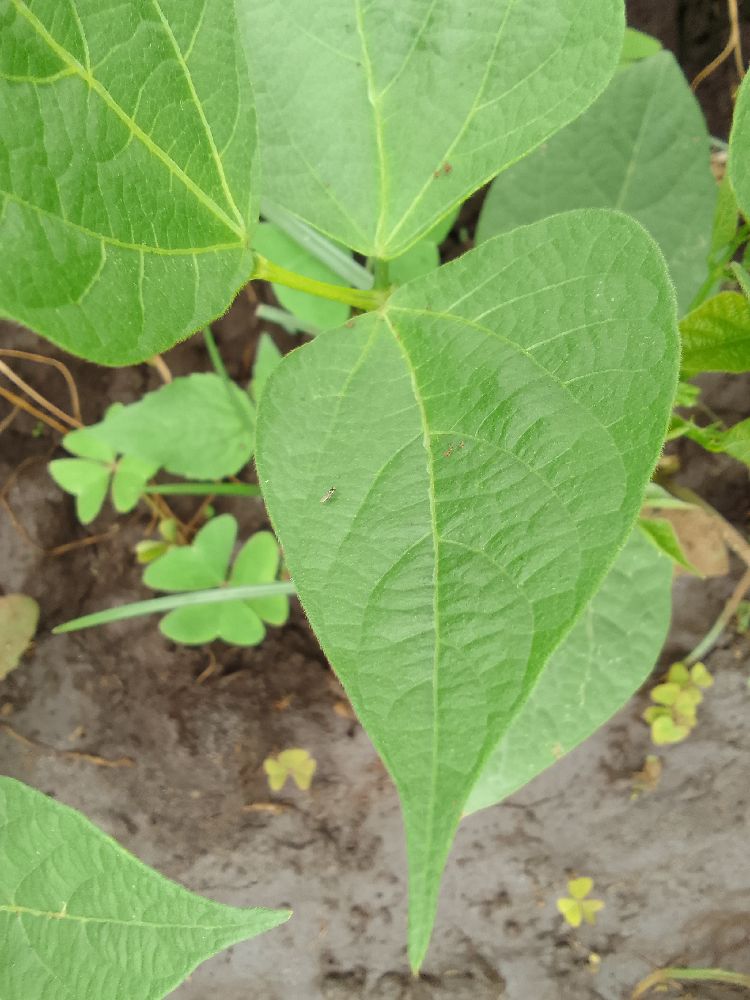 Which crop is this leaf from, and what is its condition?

common bean, healthy
